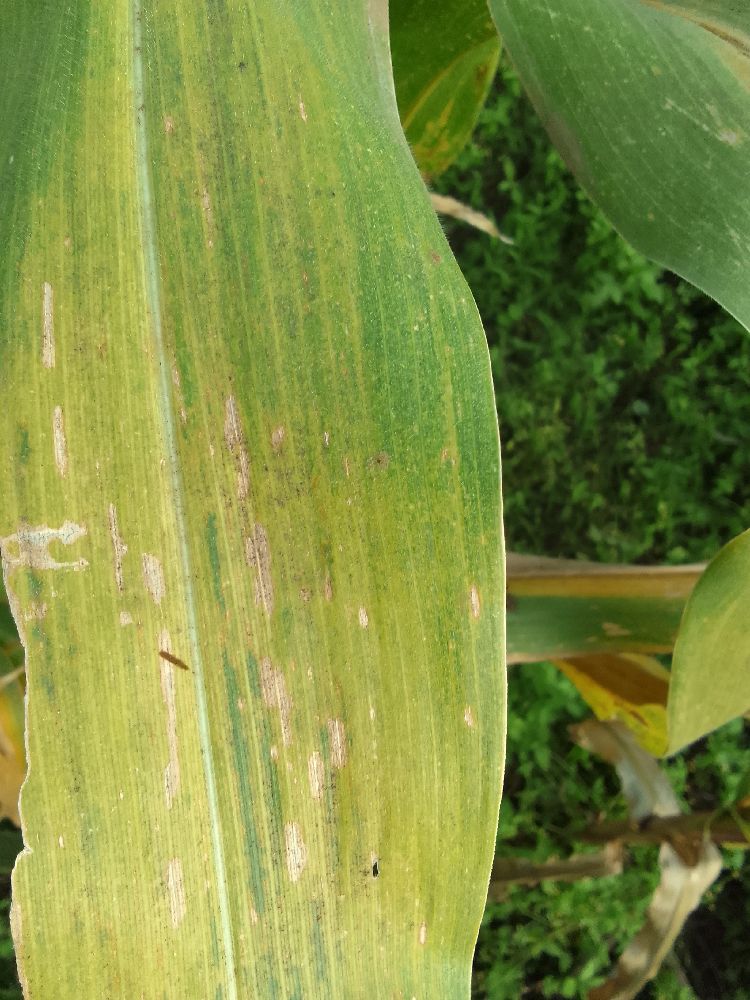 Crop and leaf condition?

maize, maize lethal necrosis
